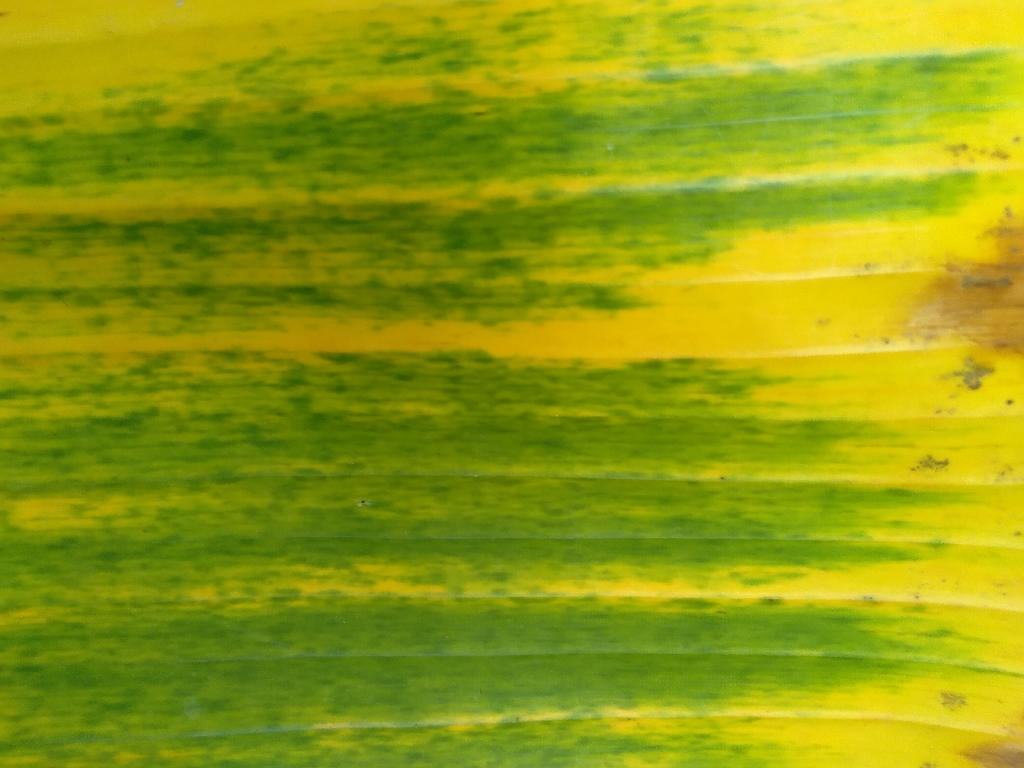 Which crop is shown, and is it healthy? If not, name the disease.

banana, fusarium wilt race 1
